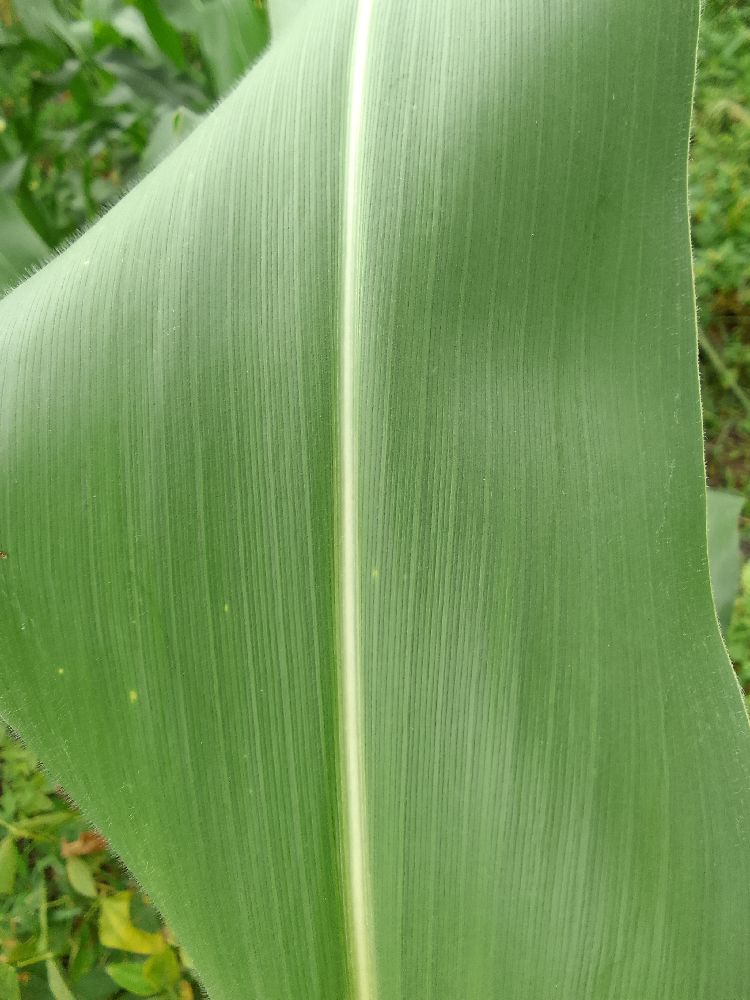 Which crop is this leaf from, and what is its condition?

maize, healthy
